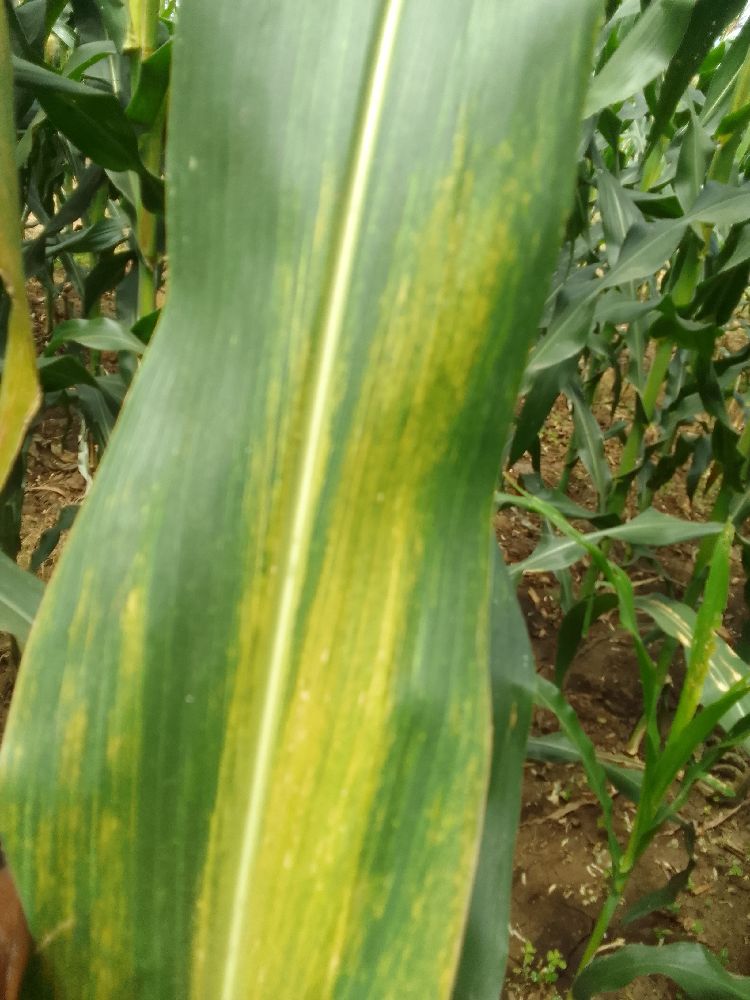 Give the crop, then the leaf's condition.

maize, maize lethal necrosis
